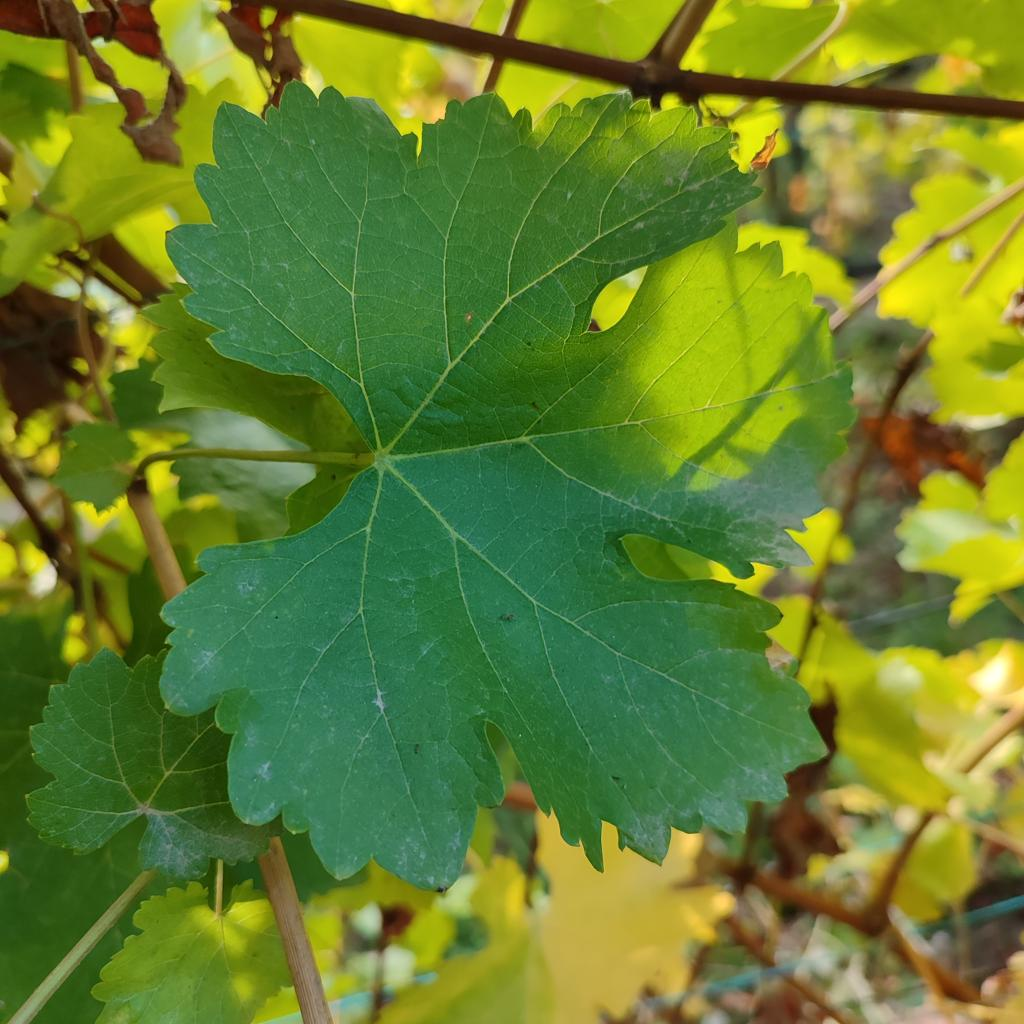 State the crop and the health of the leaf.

grapevine, powdery mildew
